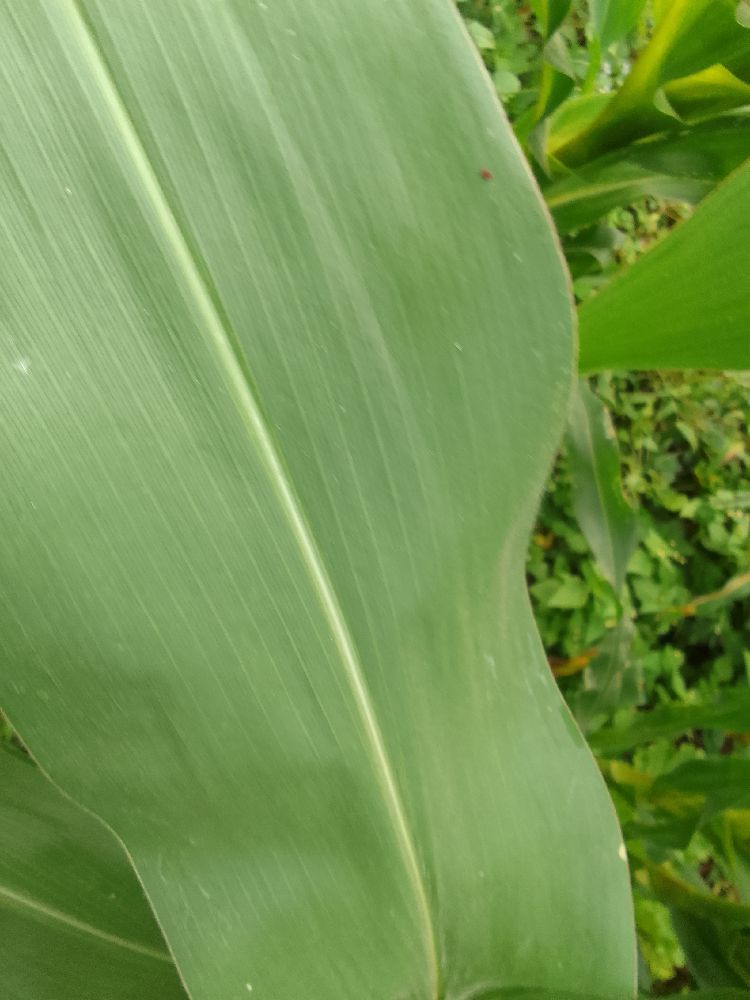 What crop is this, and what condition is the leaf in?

maize, healthy
